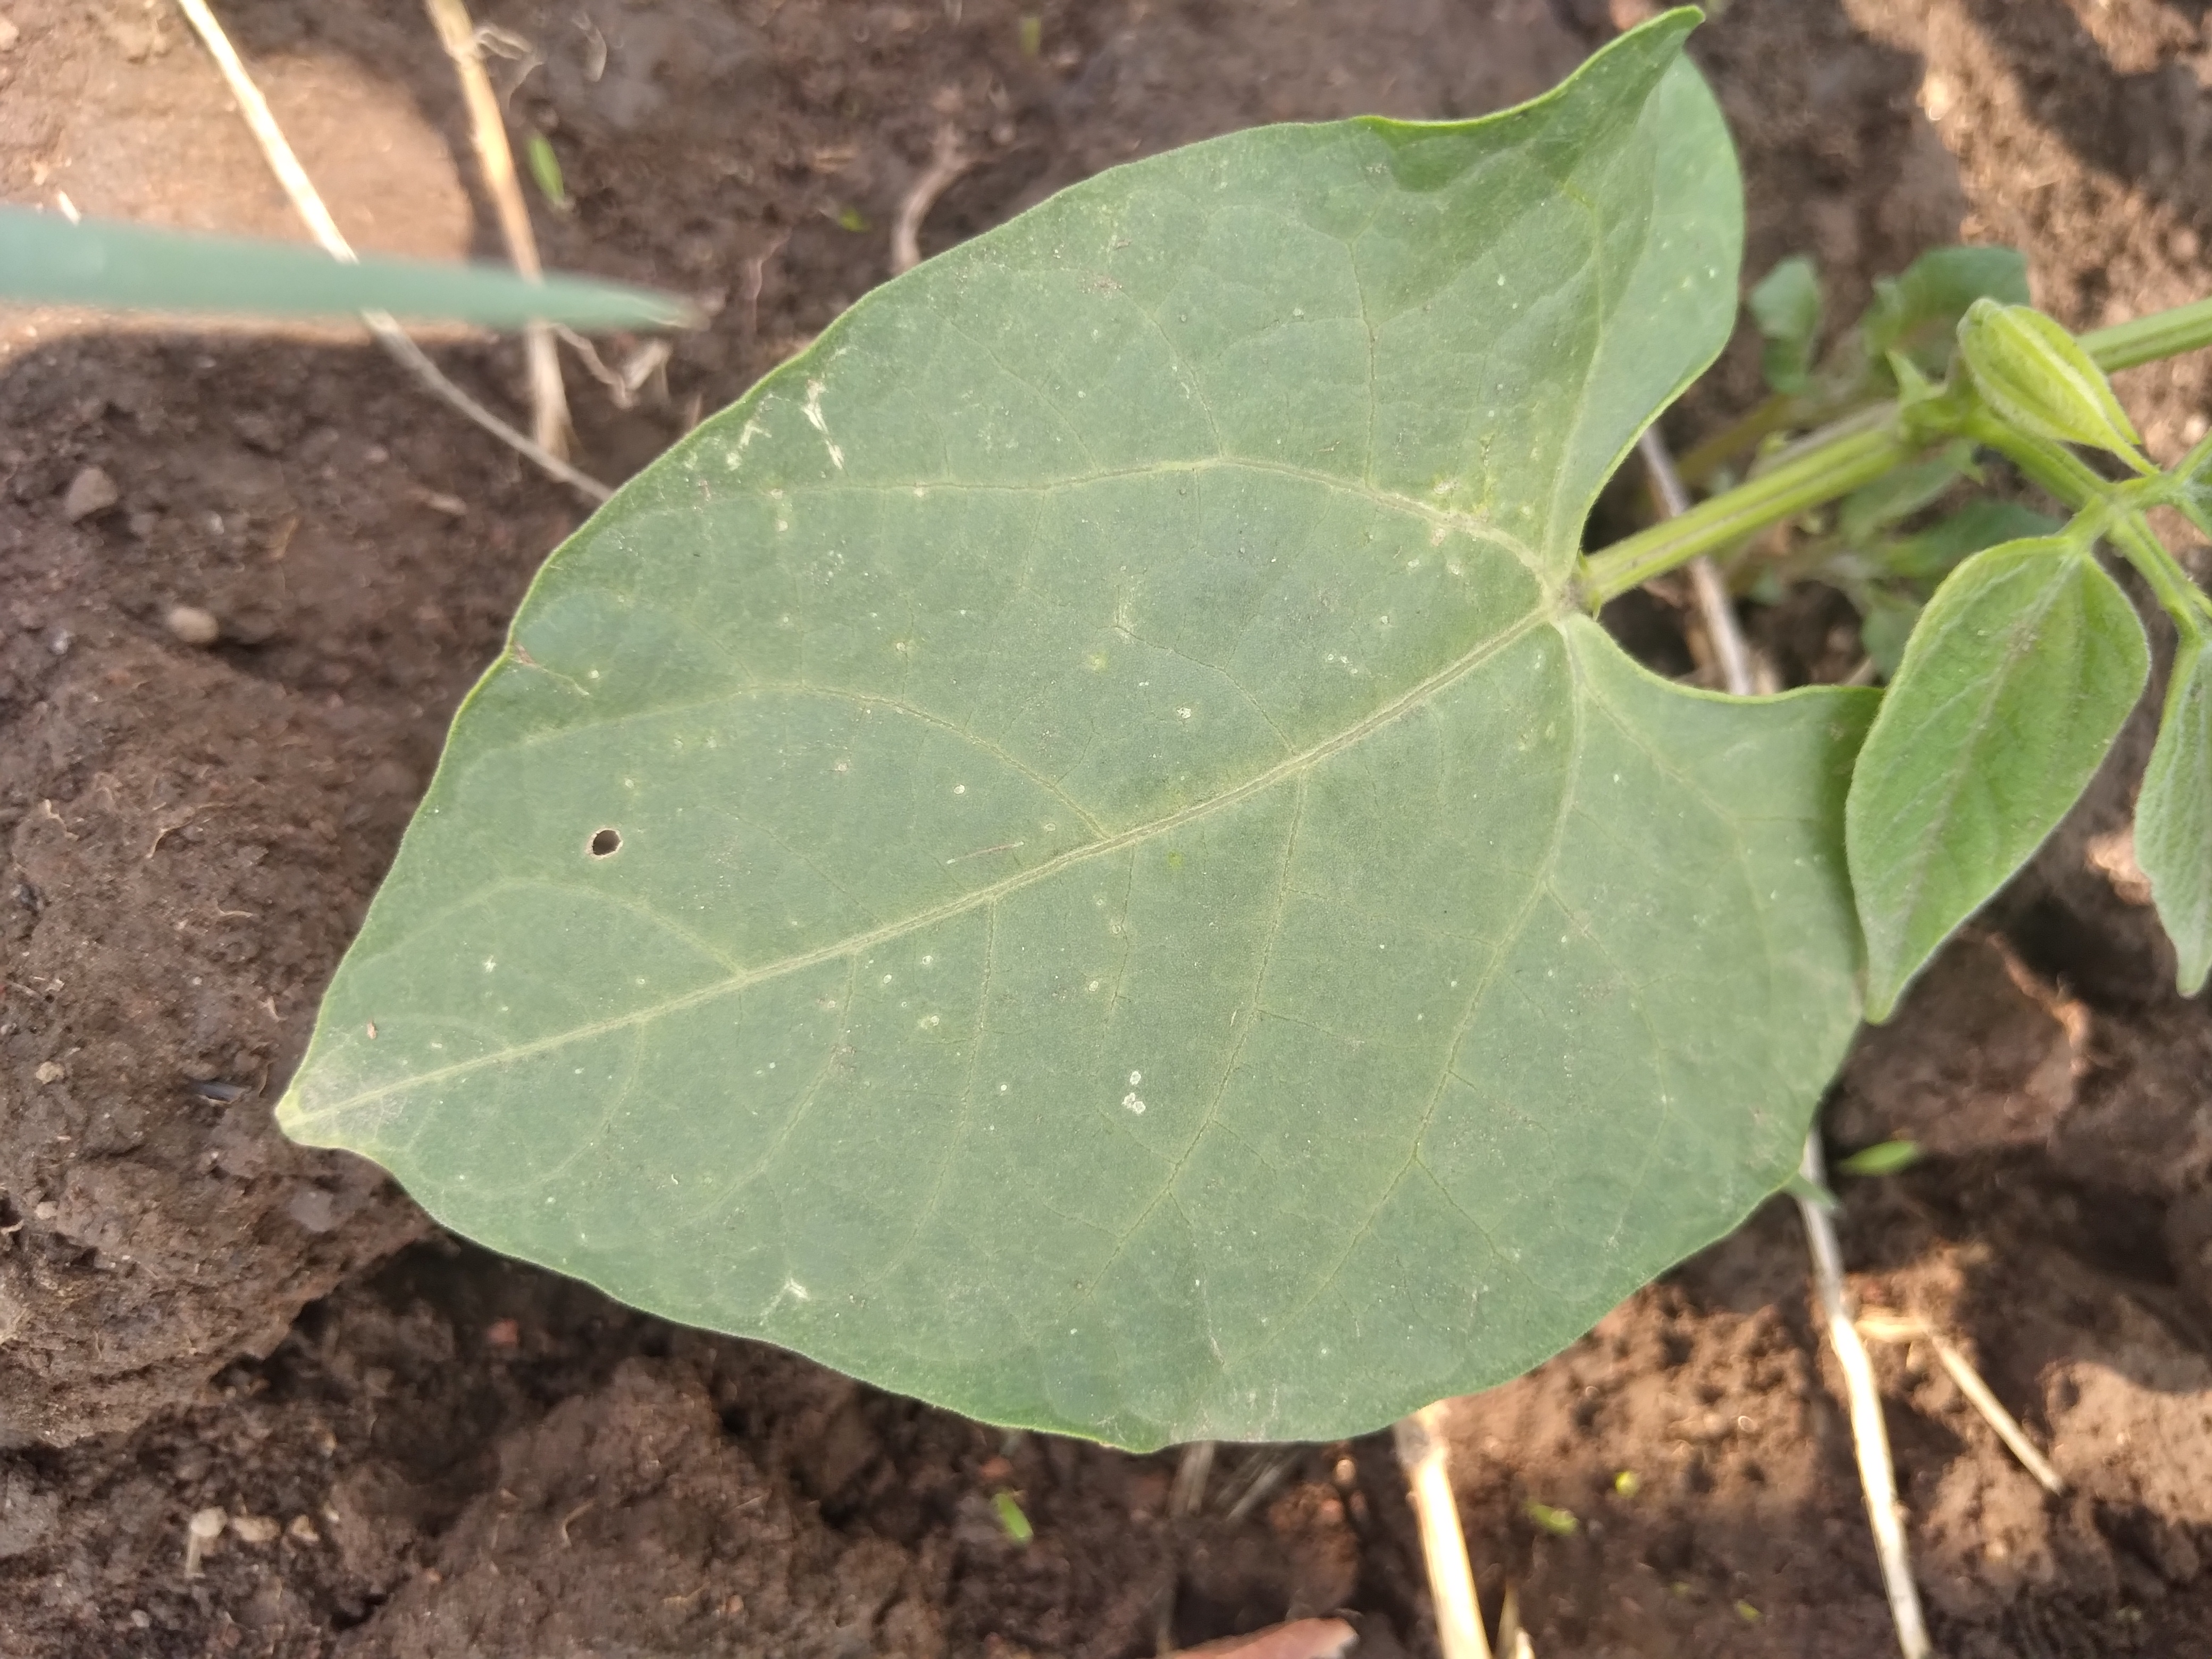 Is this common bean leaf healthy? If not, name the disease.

healthy
